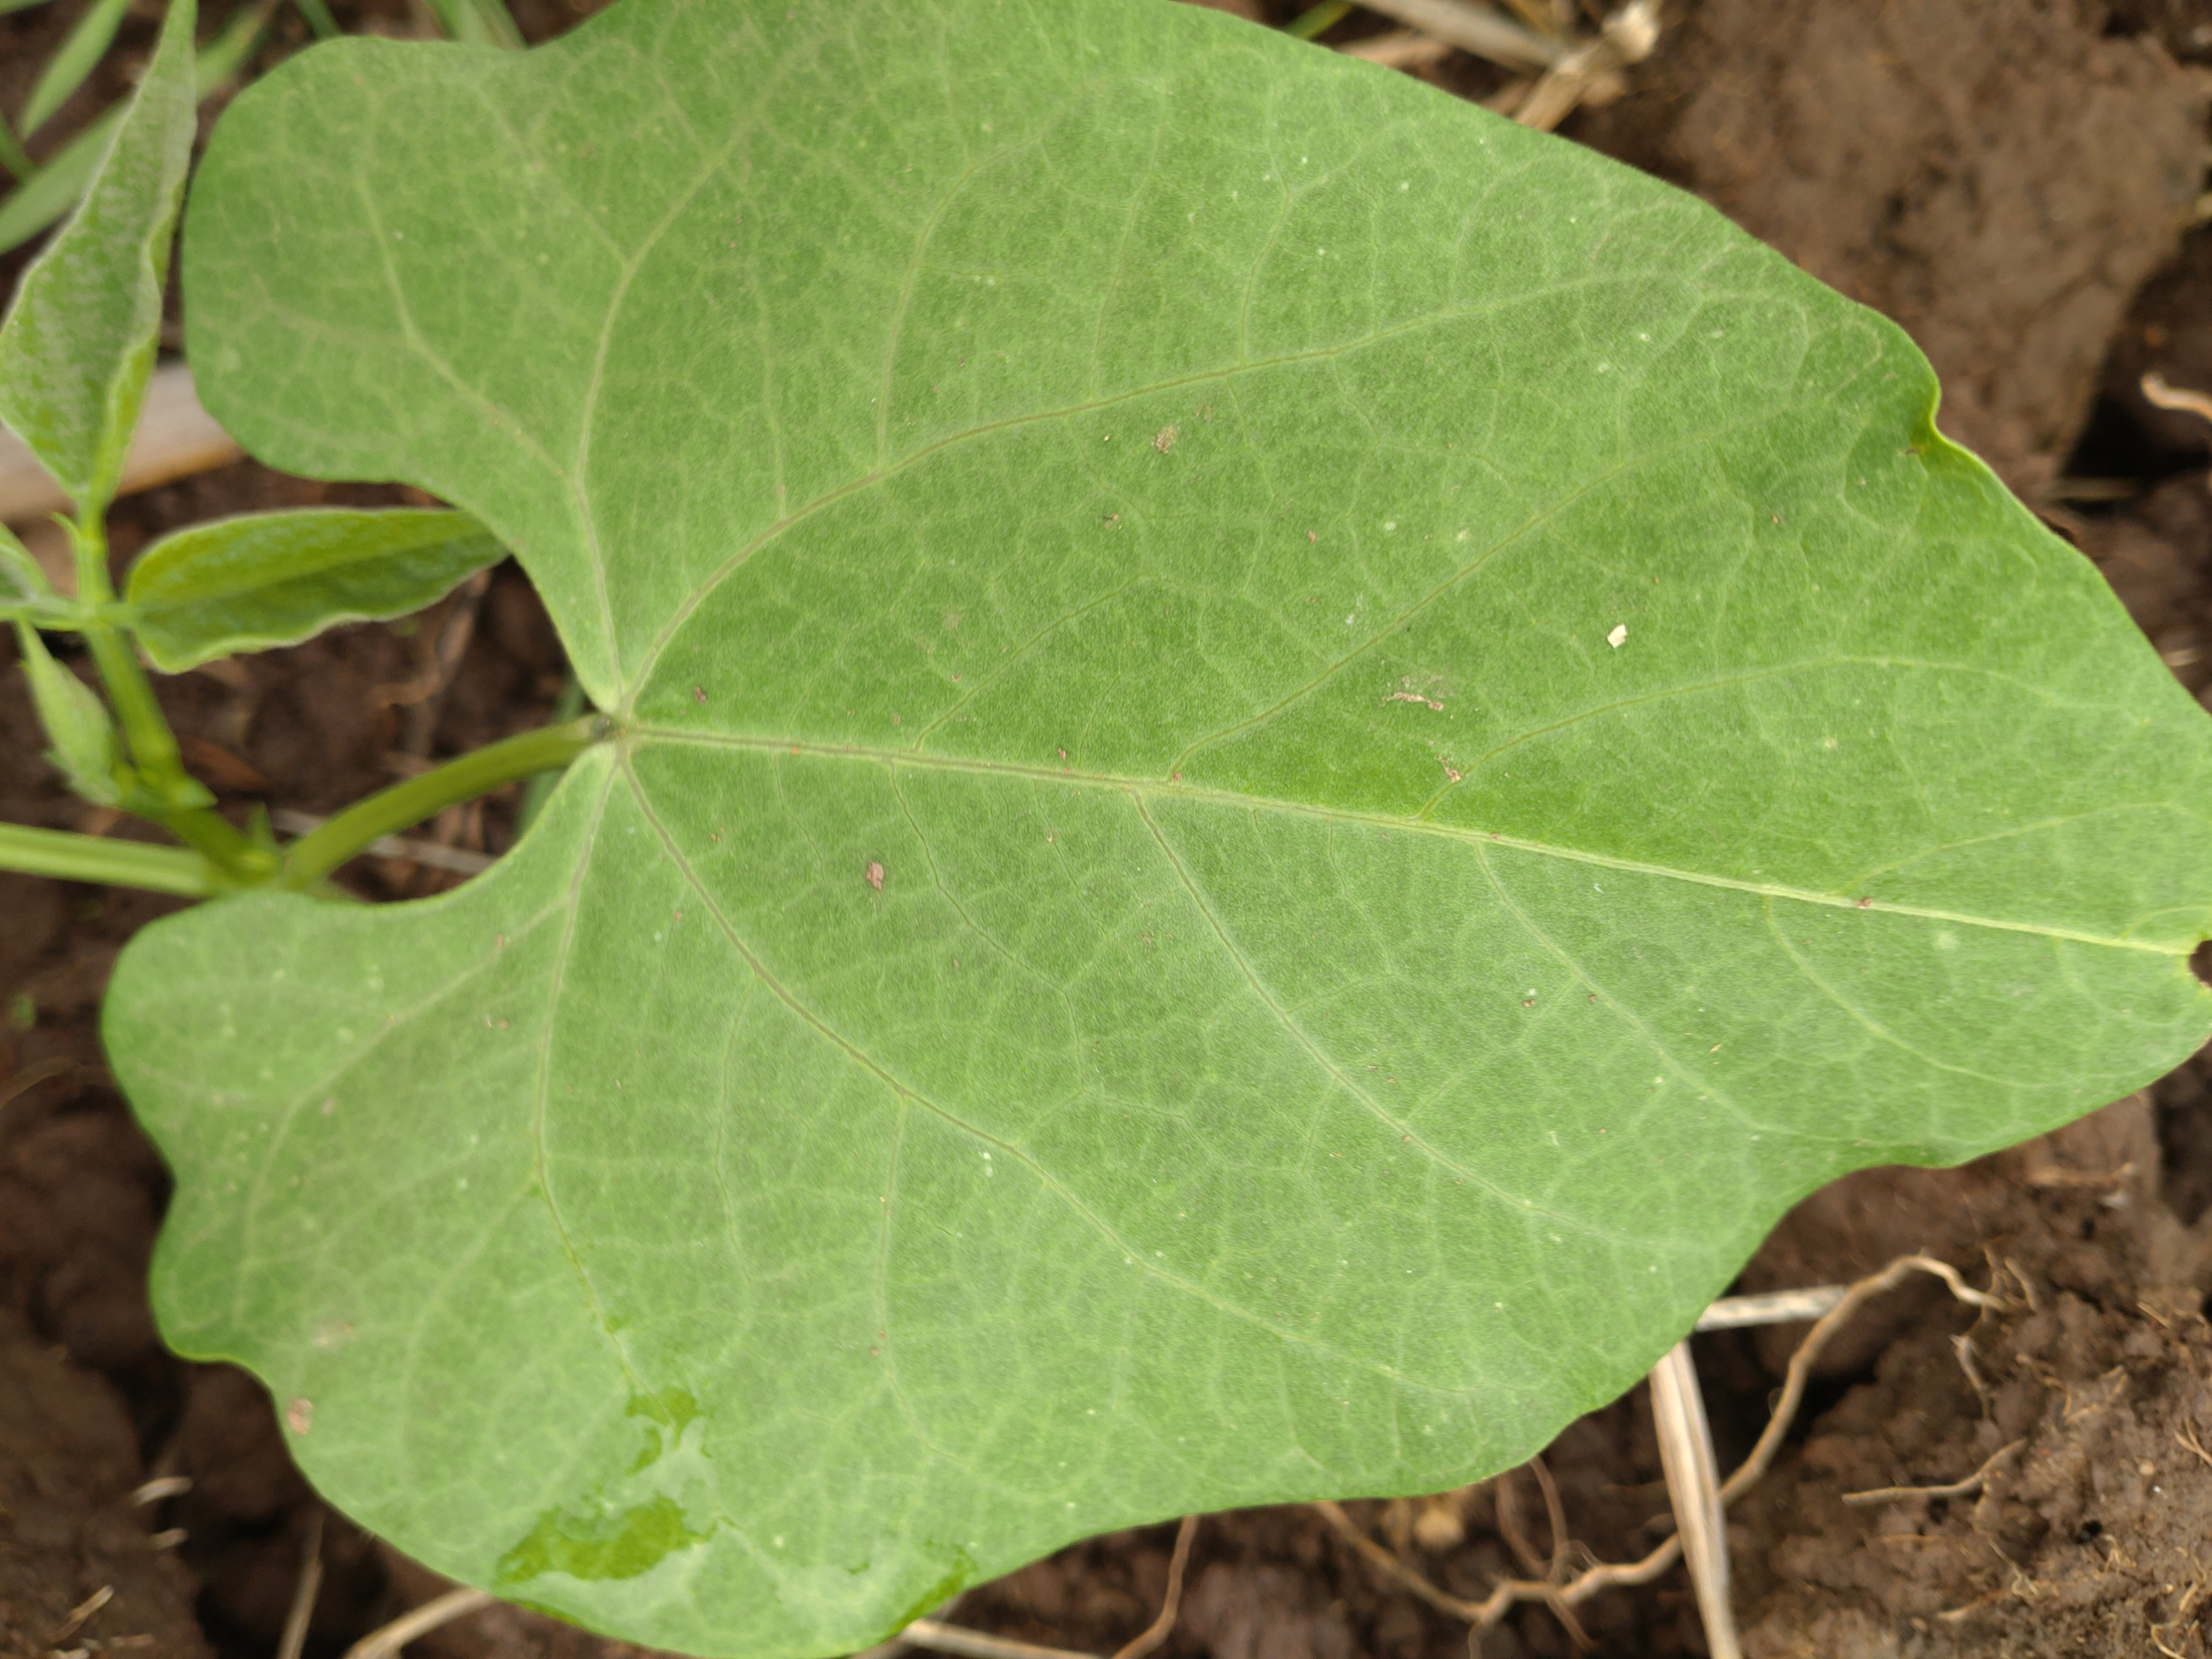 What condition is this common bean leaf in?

healthy
